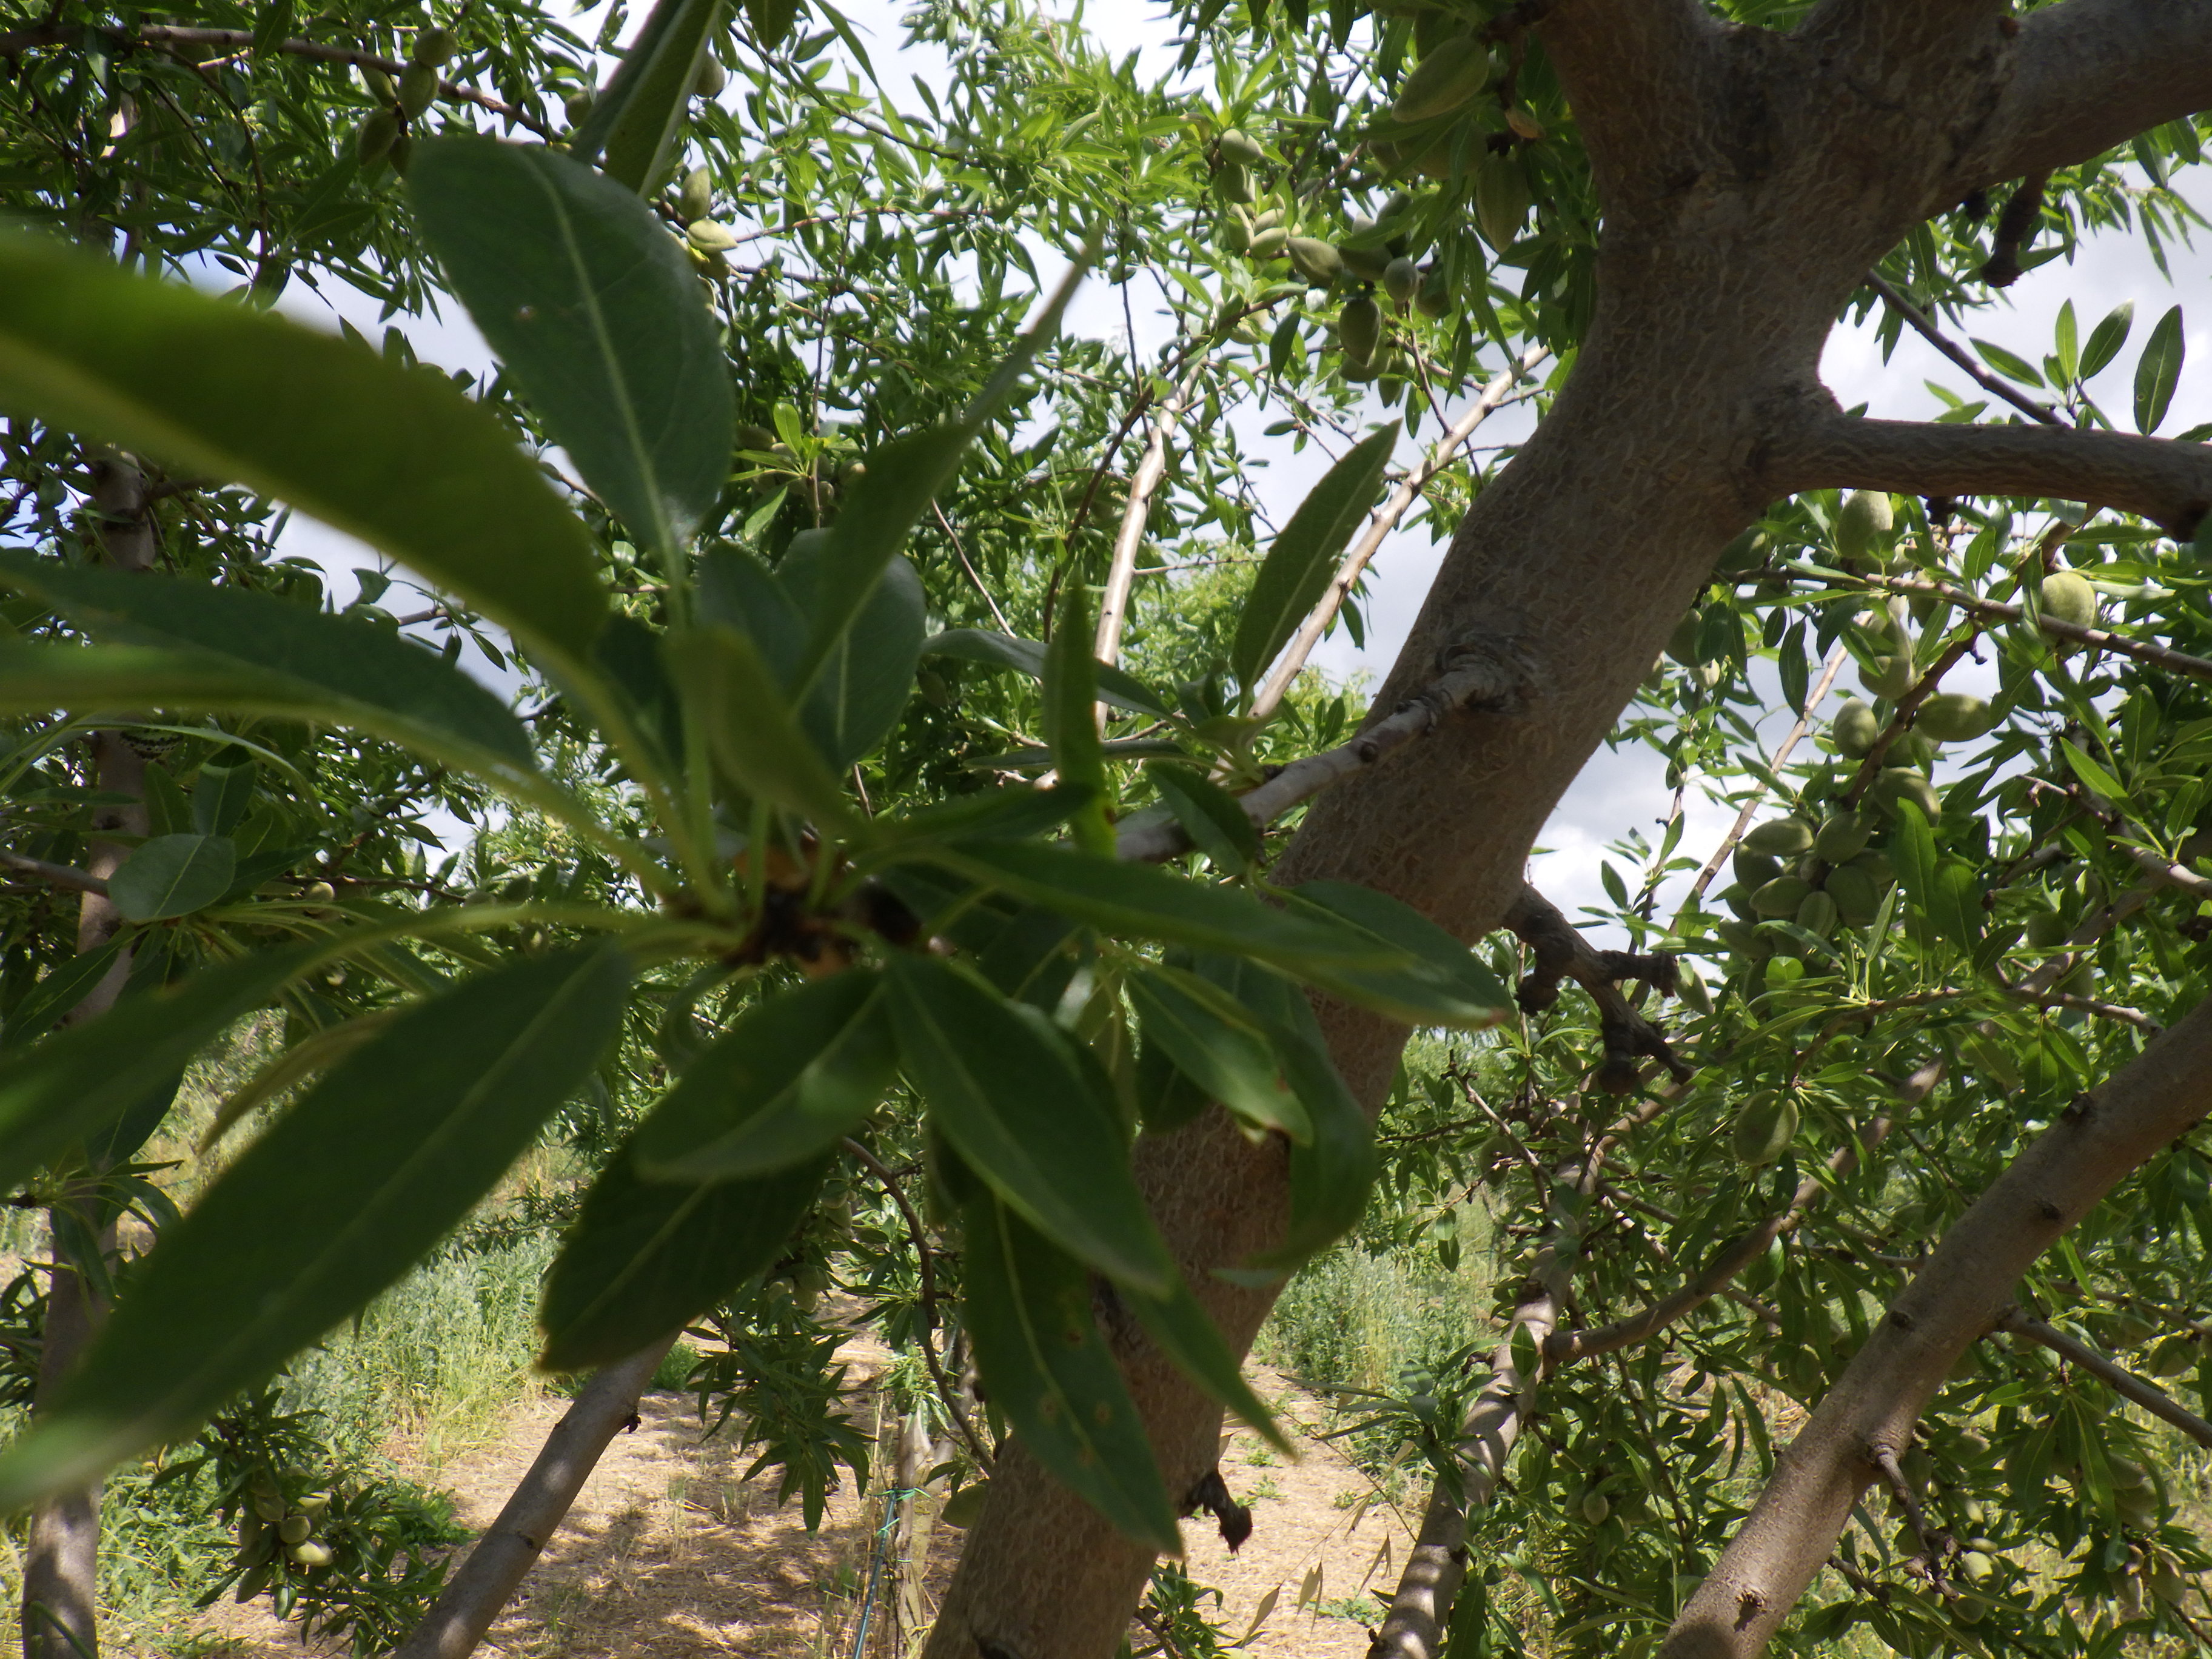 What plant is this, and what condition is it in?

almond, healthy
